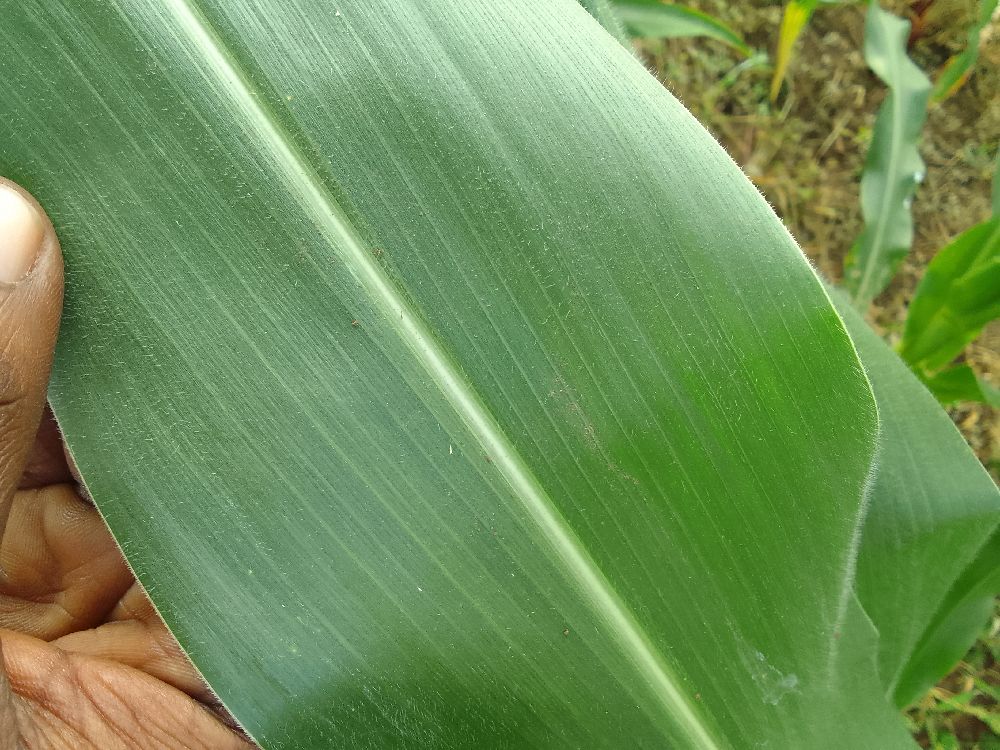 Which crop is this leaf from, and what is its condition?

maize, healthy
